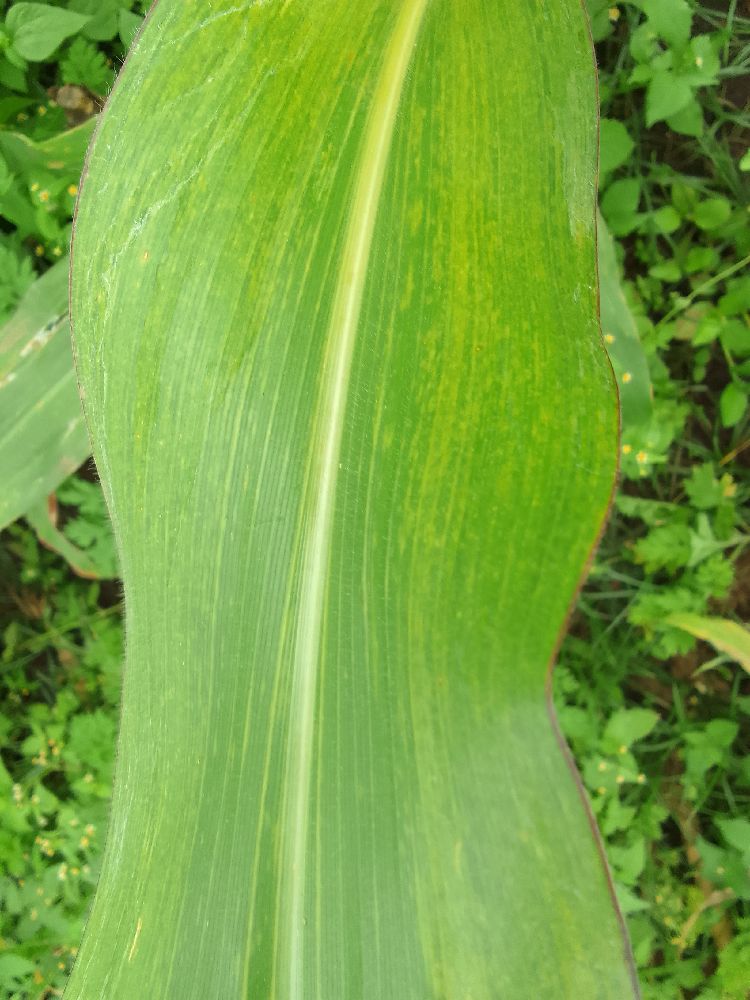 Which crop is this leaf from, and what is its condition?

maize, maize lethal necrosis
